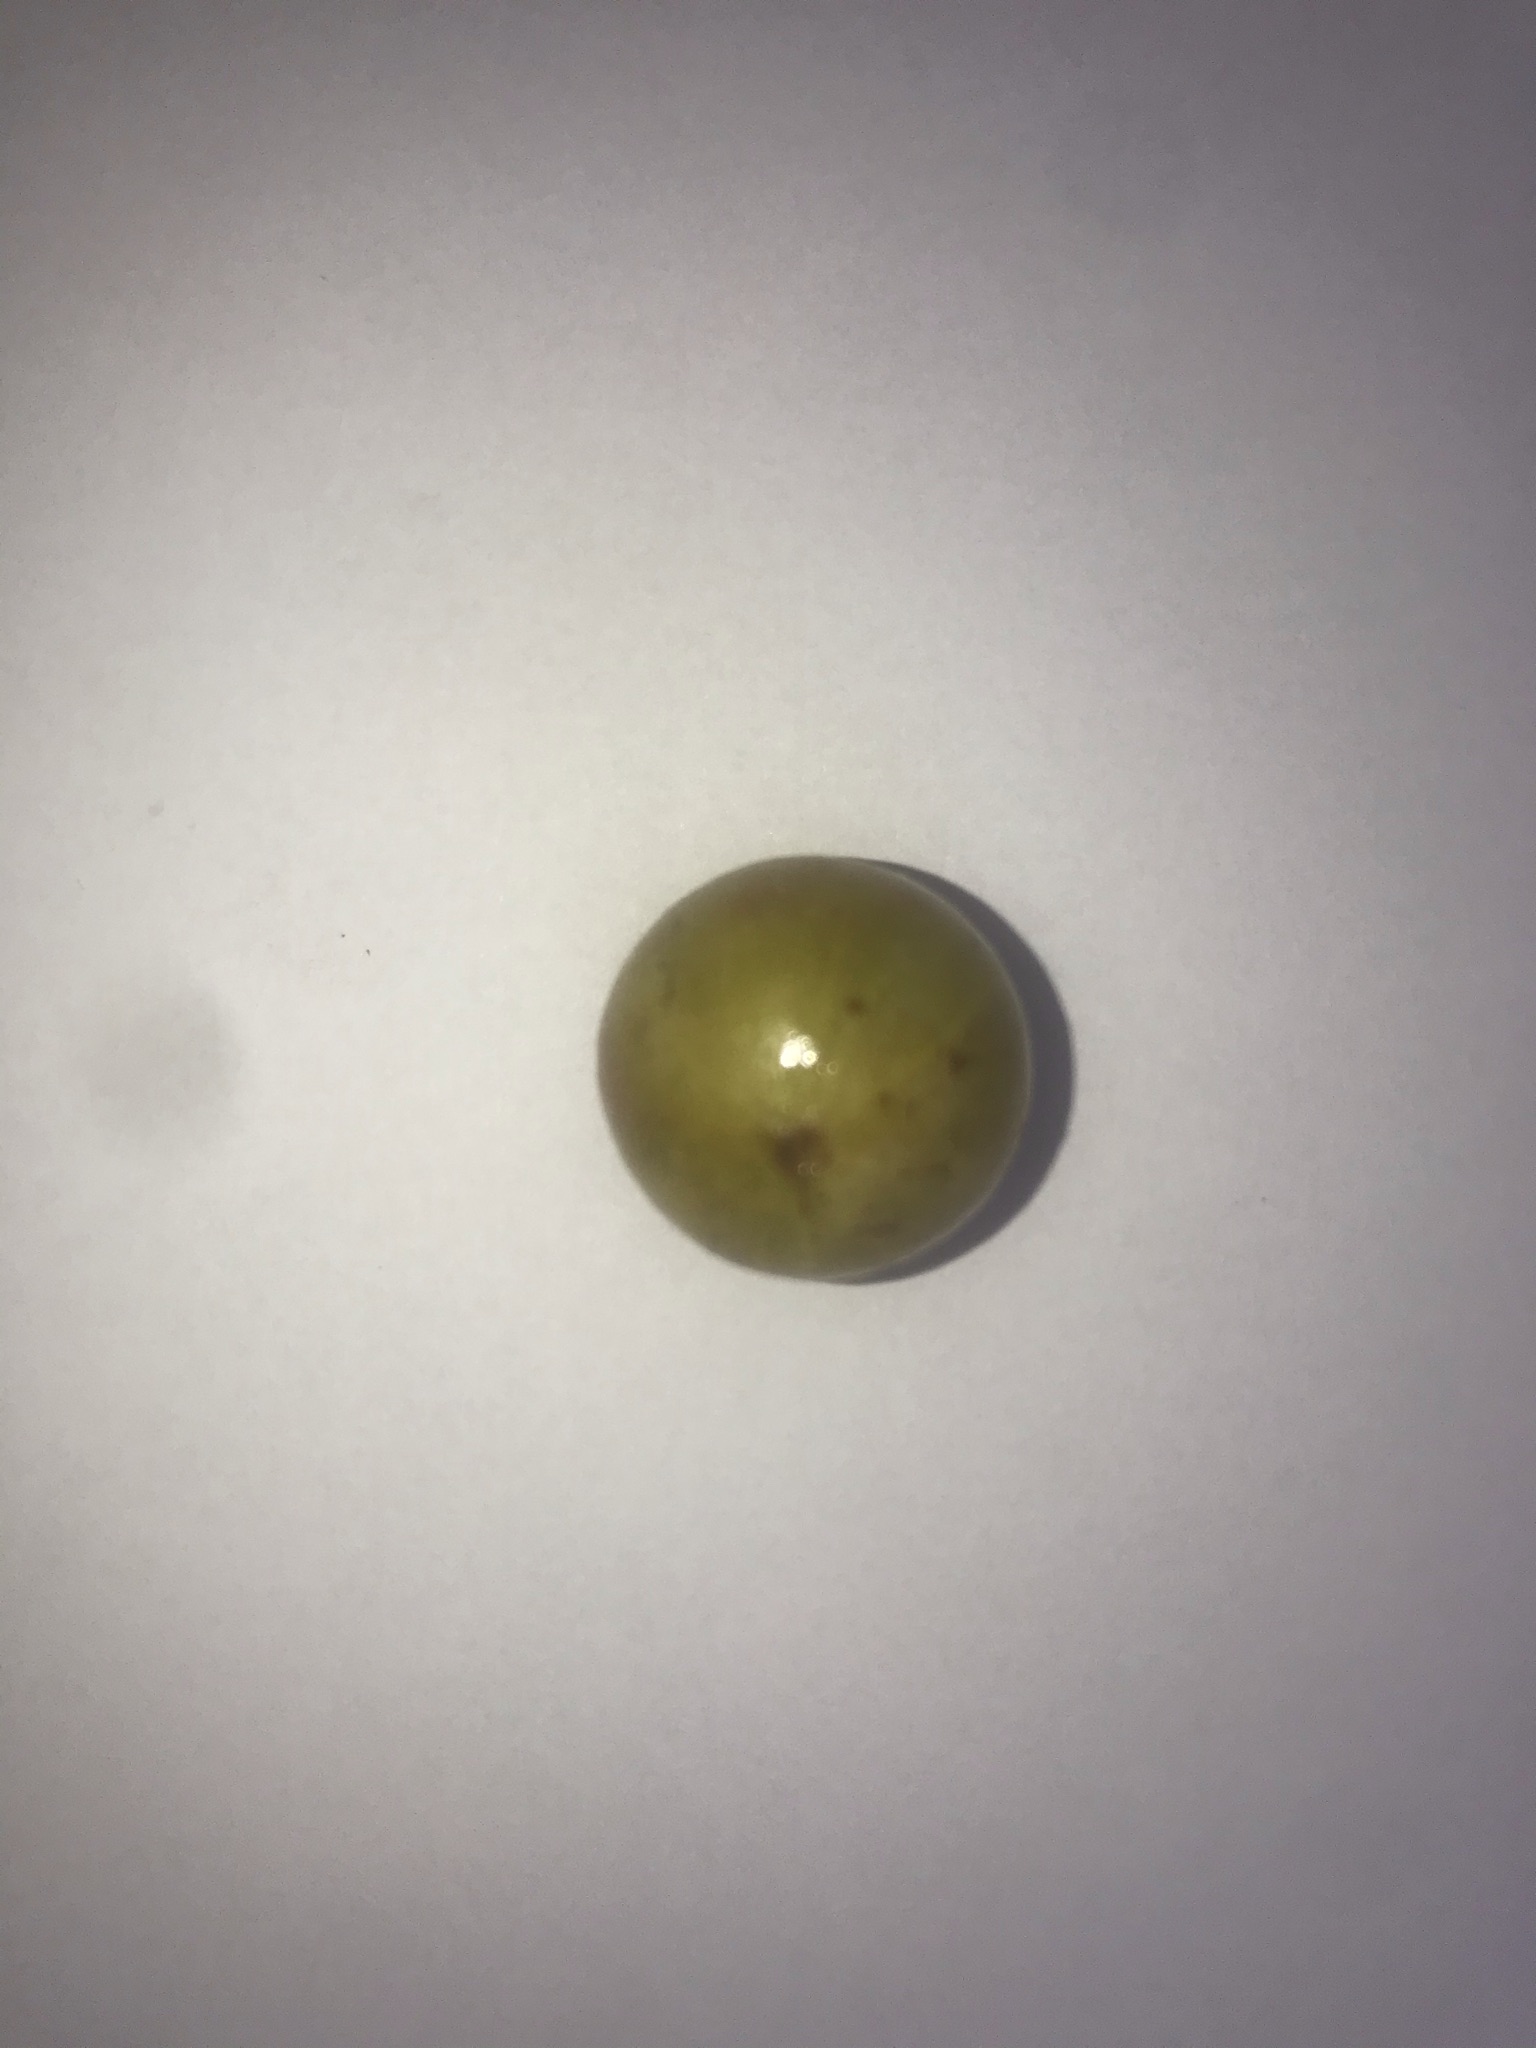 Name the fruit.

gabiroba
